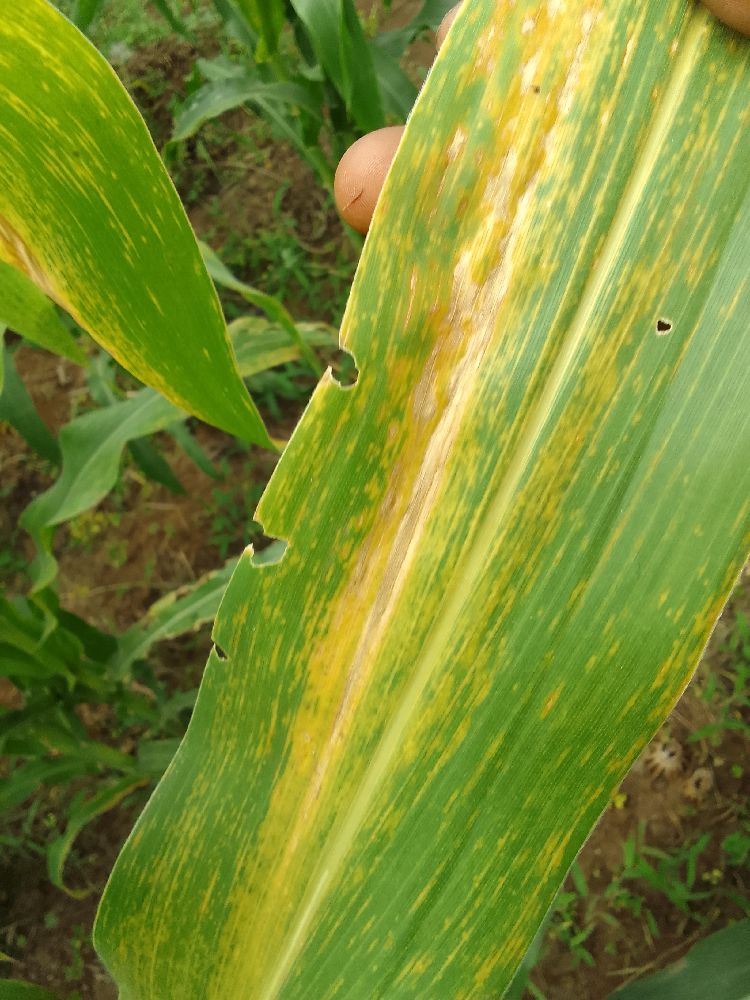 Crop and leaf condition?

maize, maize lethal necrosis
